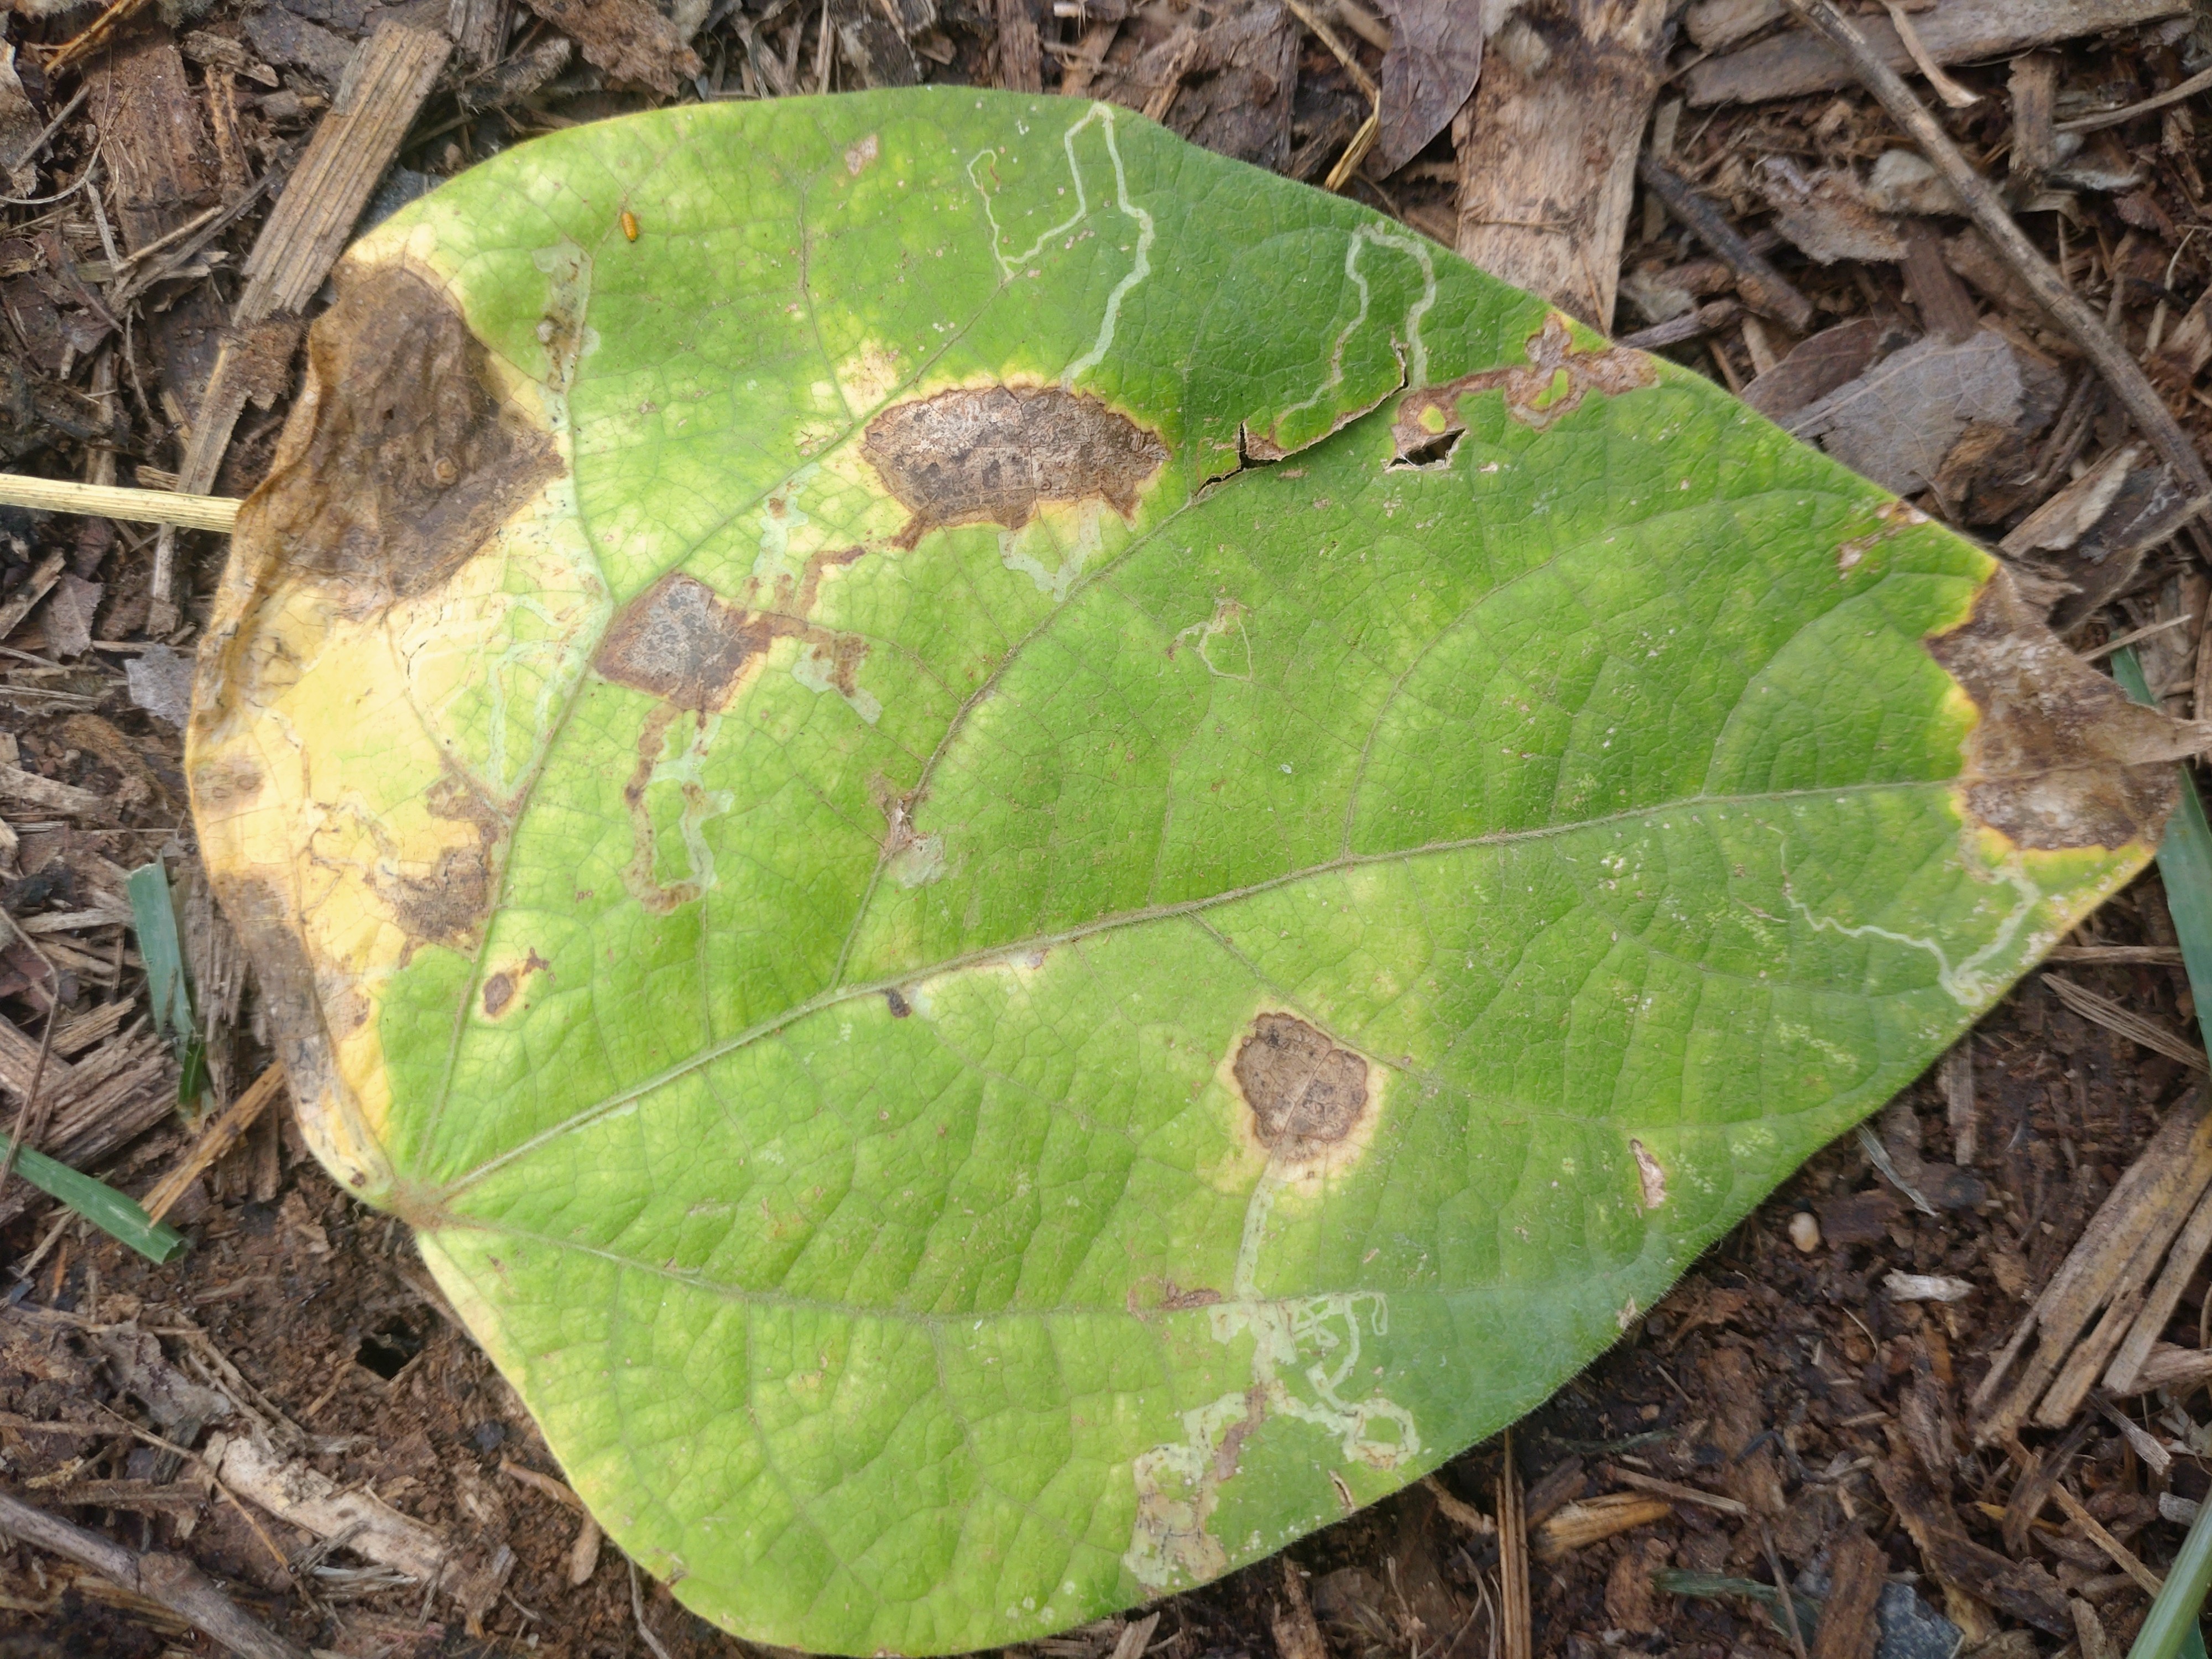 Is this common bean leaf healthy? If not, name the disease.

anthracnose
